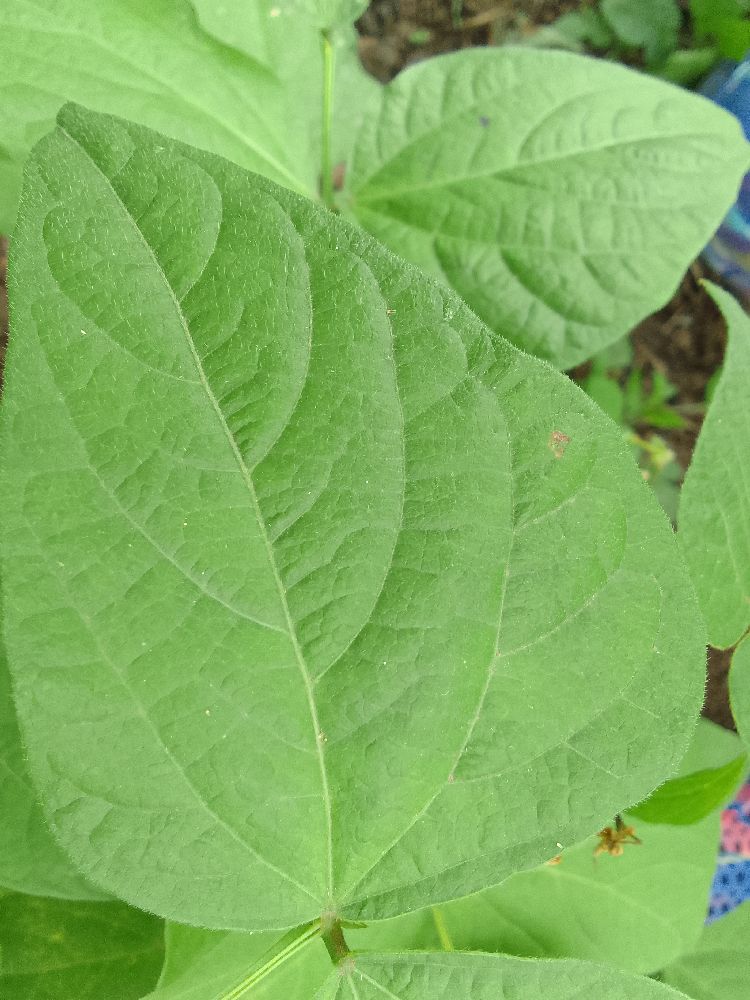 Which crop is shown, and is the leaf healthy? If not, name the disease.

common bean, healthy
